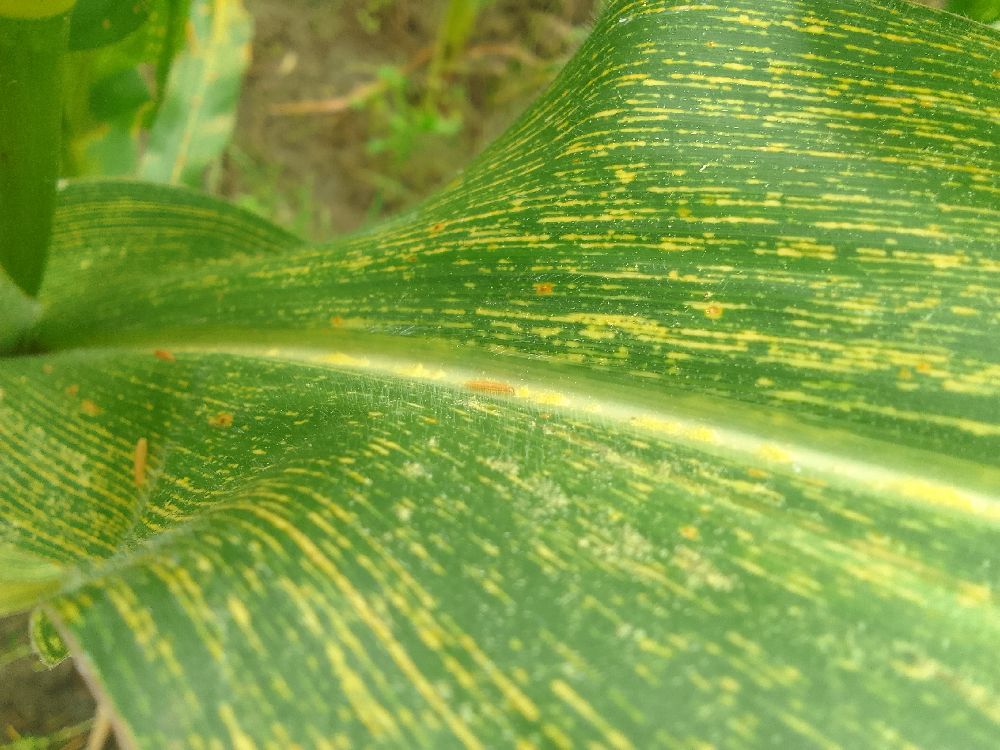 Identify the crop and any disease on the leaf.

maize, maize streak virus
